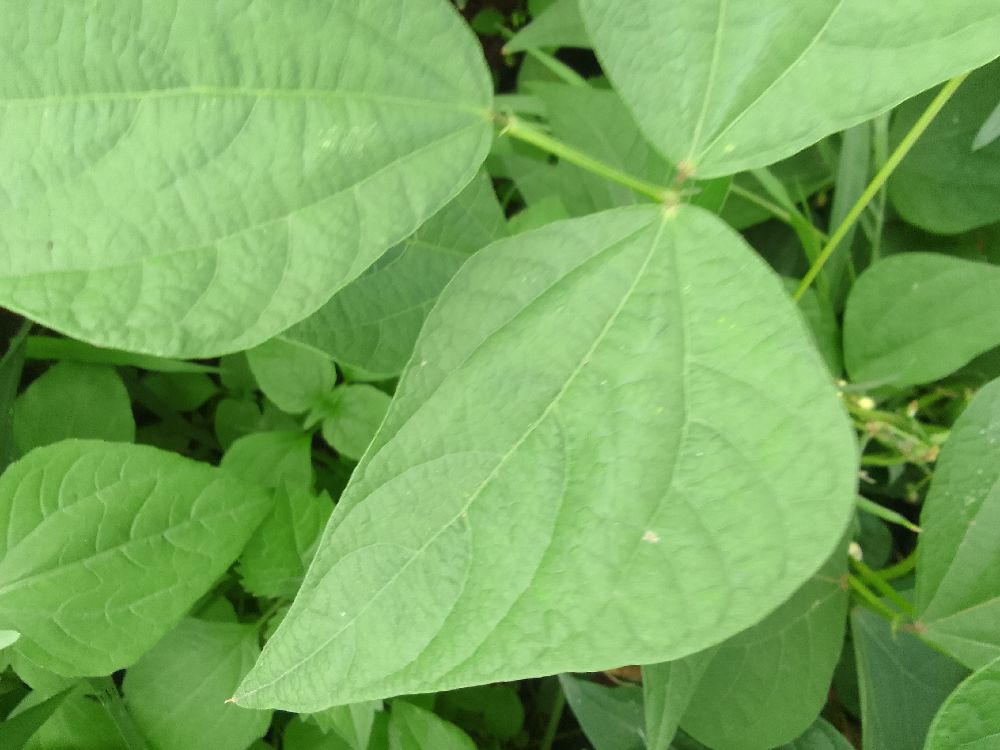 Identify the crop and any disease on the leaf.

common bean, healthy
